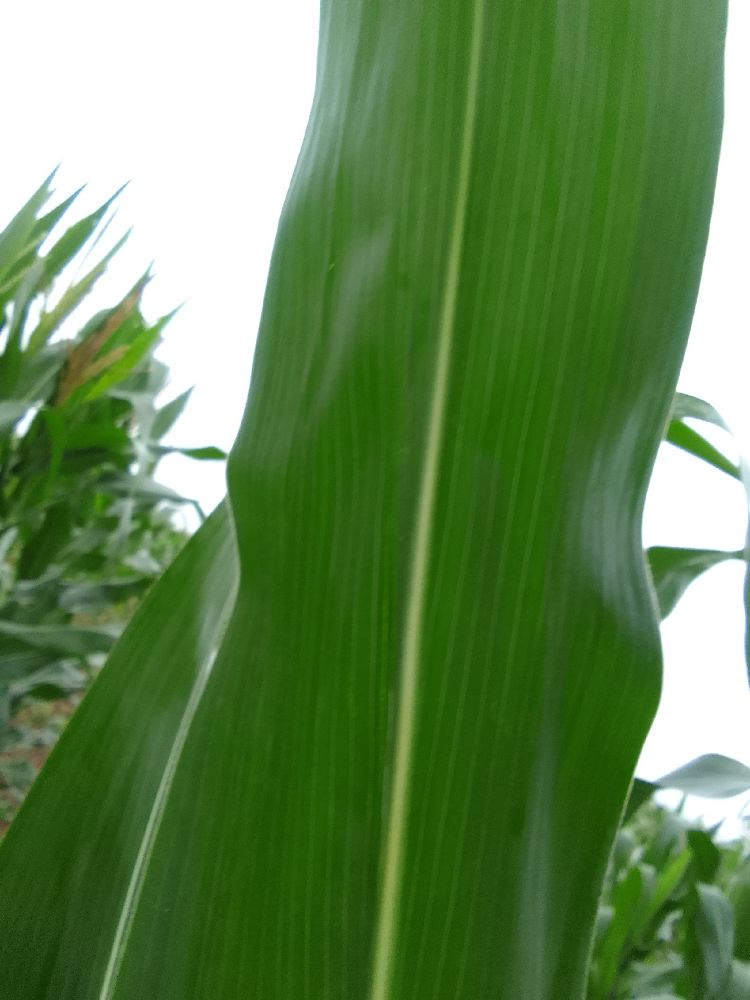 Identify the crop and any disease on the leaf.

maize, healthy
